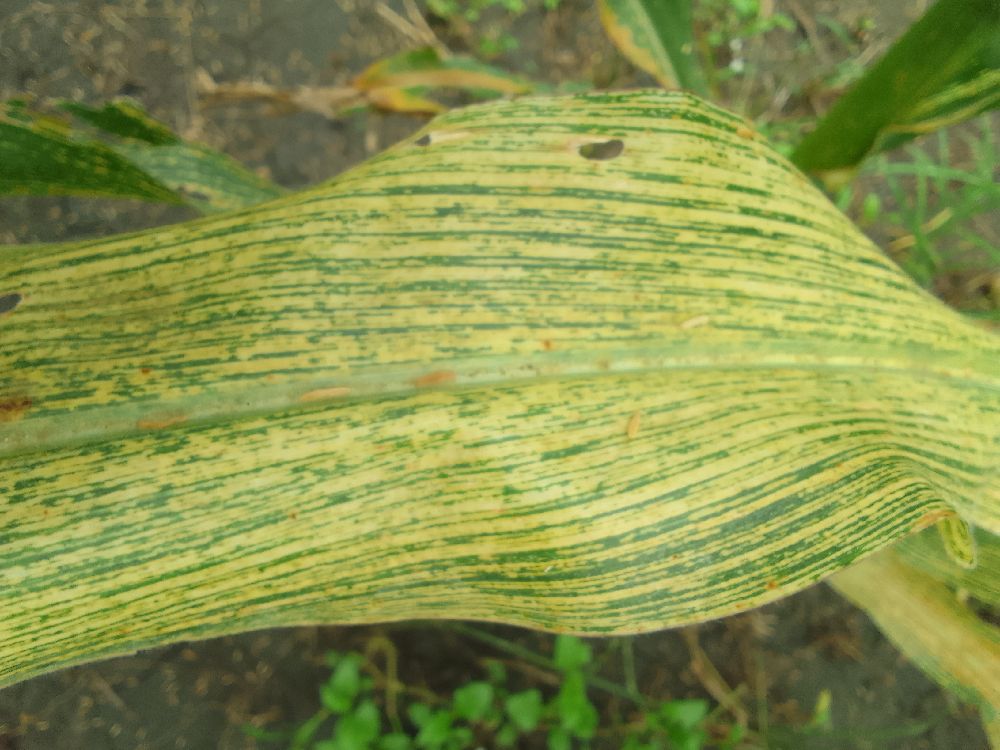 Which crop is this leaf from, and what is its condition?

maize, maize streak virus
